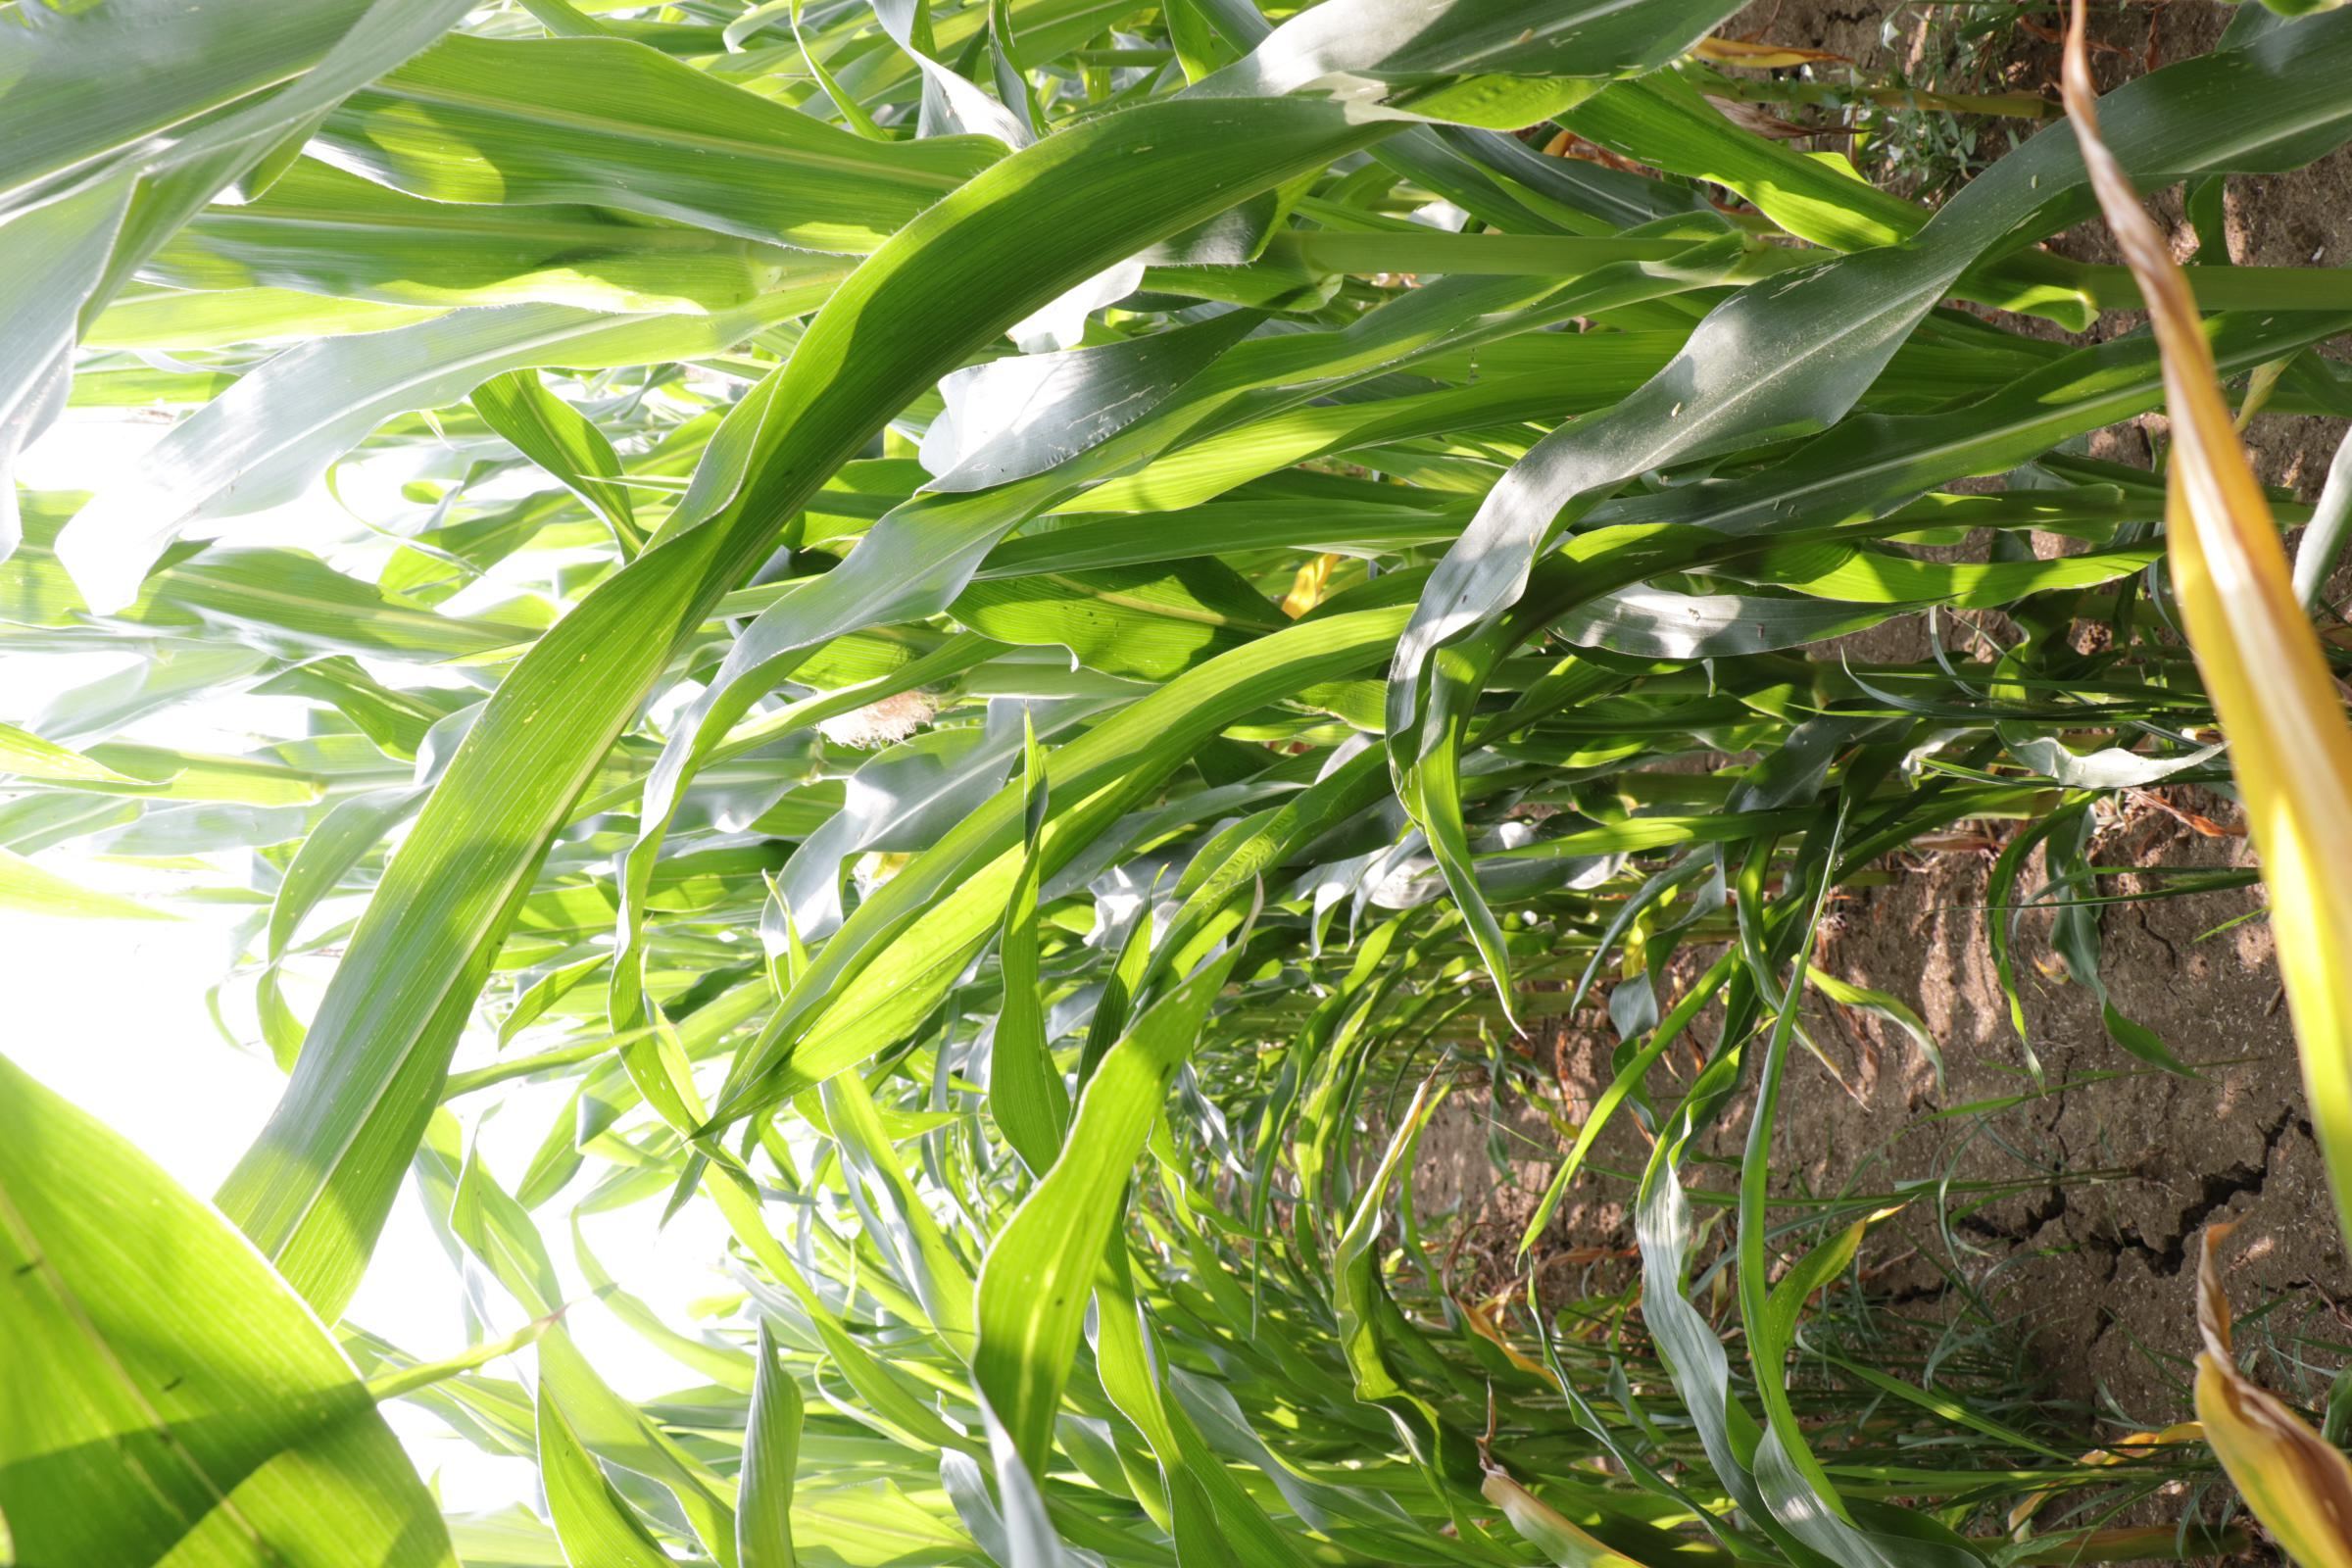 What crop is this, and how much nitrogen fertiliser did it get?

maize, full nitrogen fertilisation
